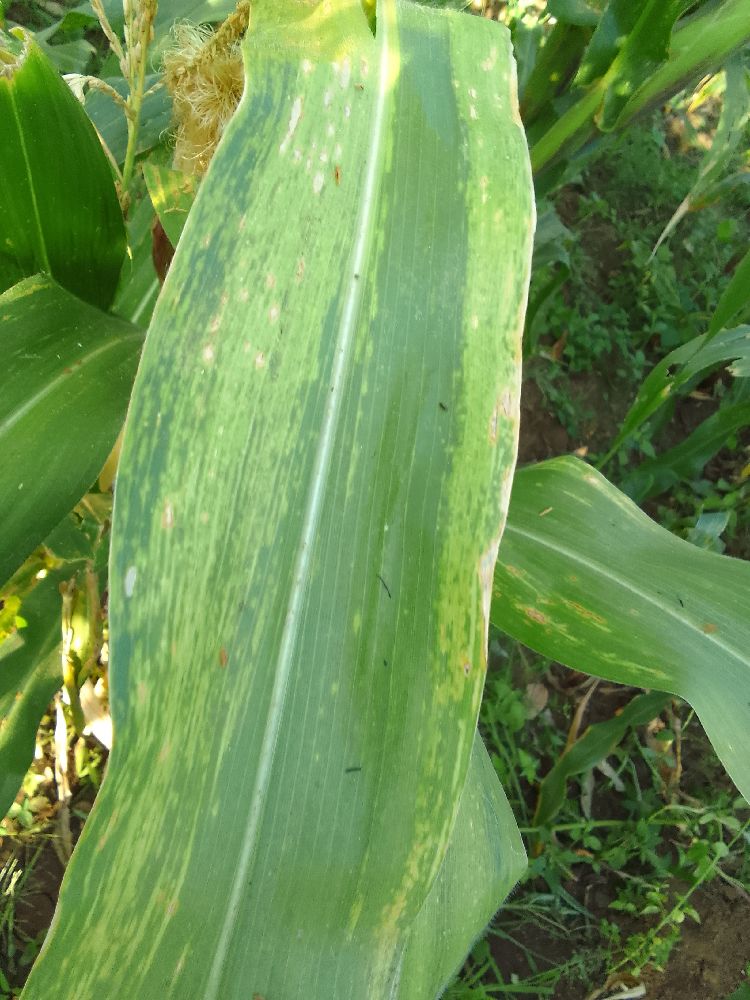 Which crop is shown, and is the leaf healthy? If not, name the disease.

maize, maize lethal necrosis
